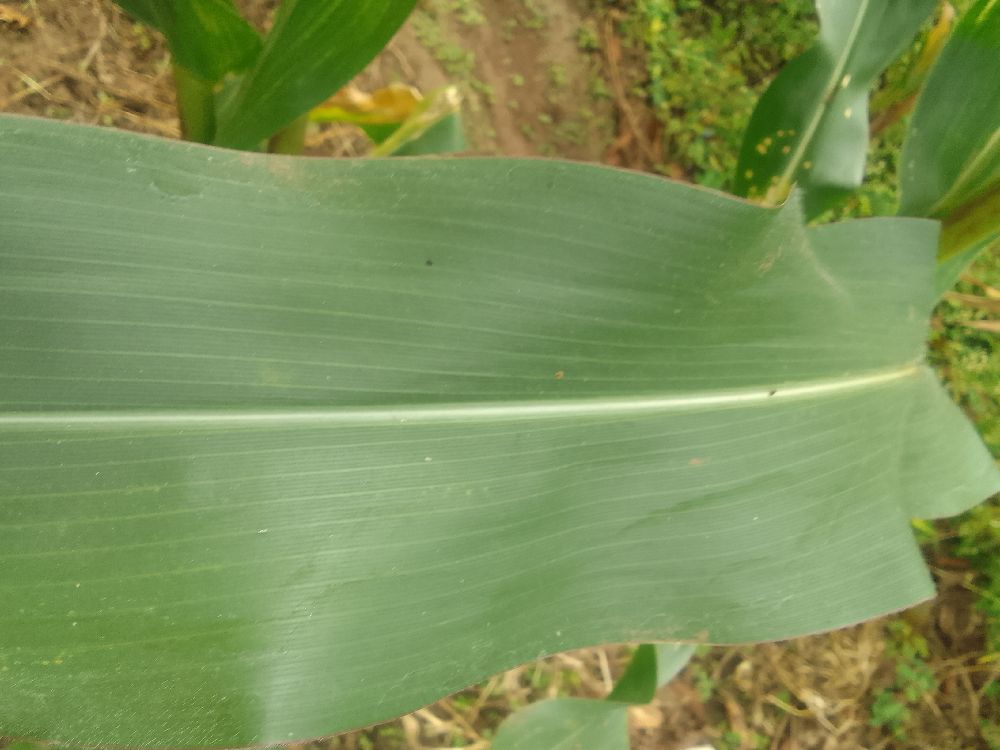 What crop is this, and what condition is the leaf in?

maize, healthy
